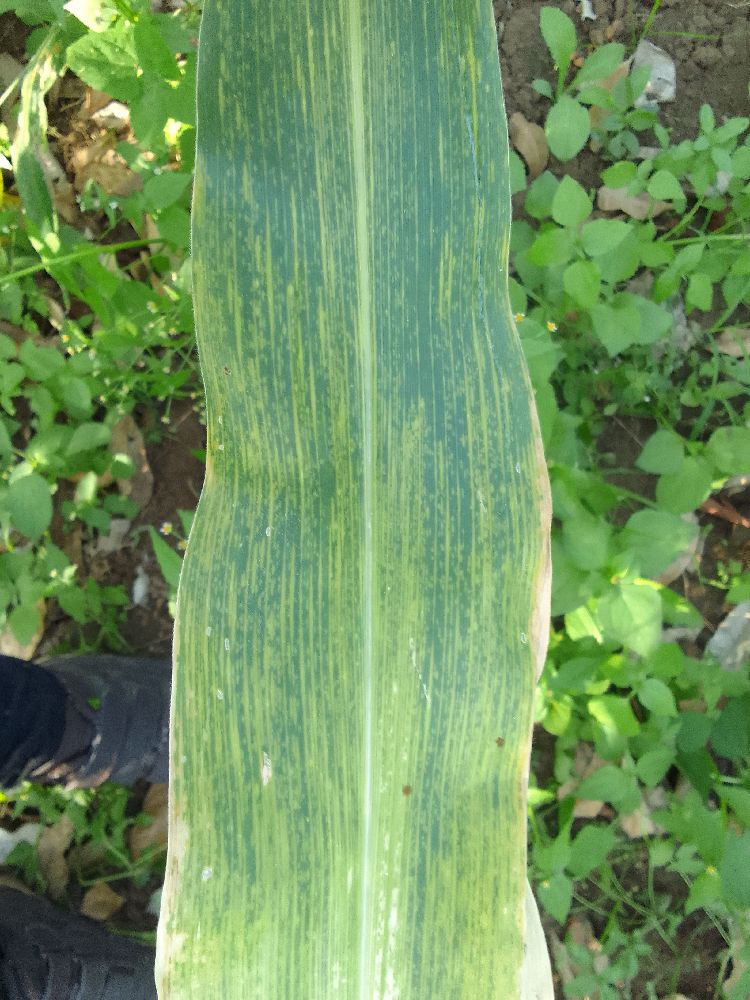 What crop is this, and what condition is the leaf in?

maize, maize lethal necrosis
